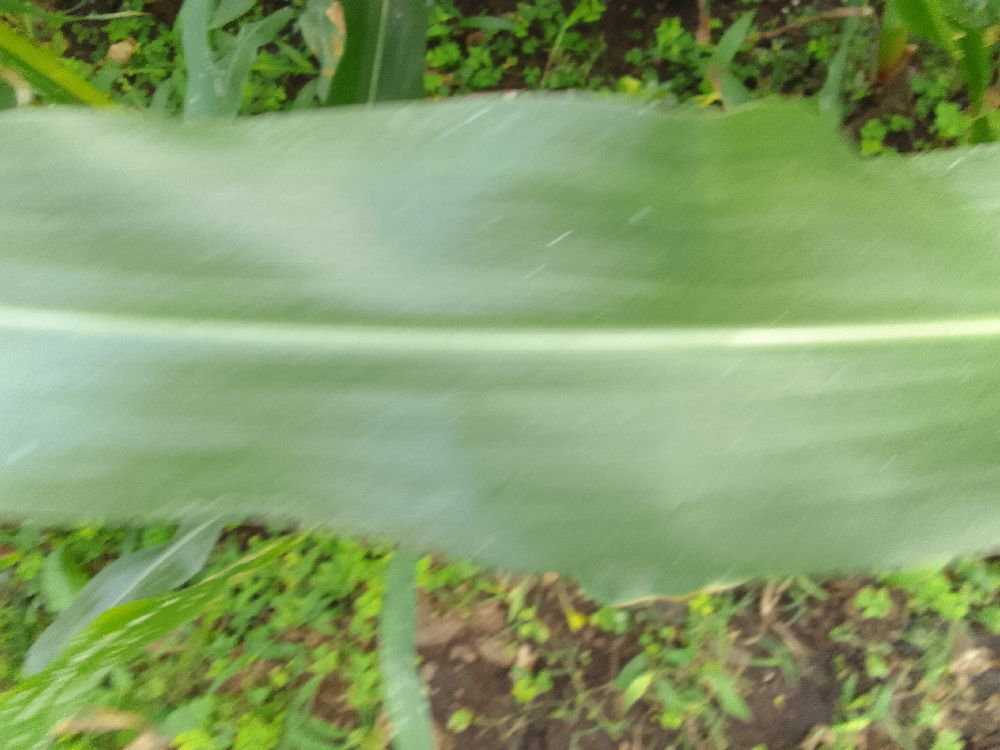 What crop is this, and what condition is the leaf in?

maize, healthy
